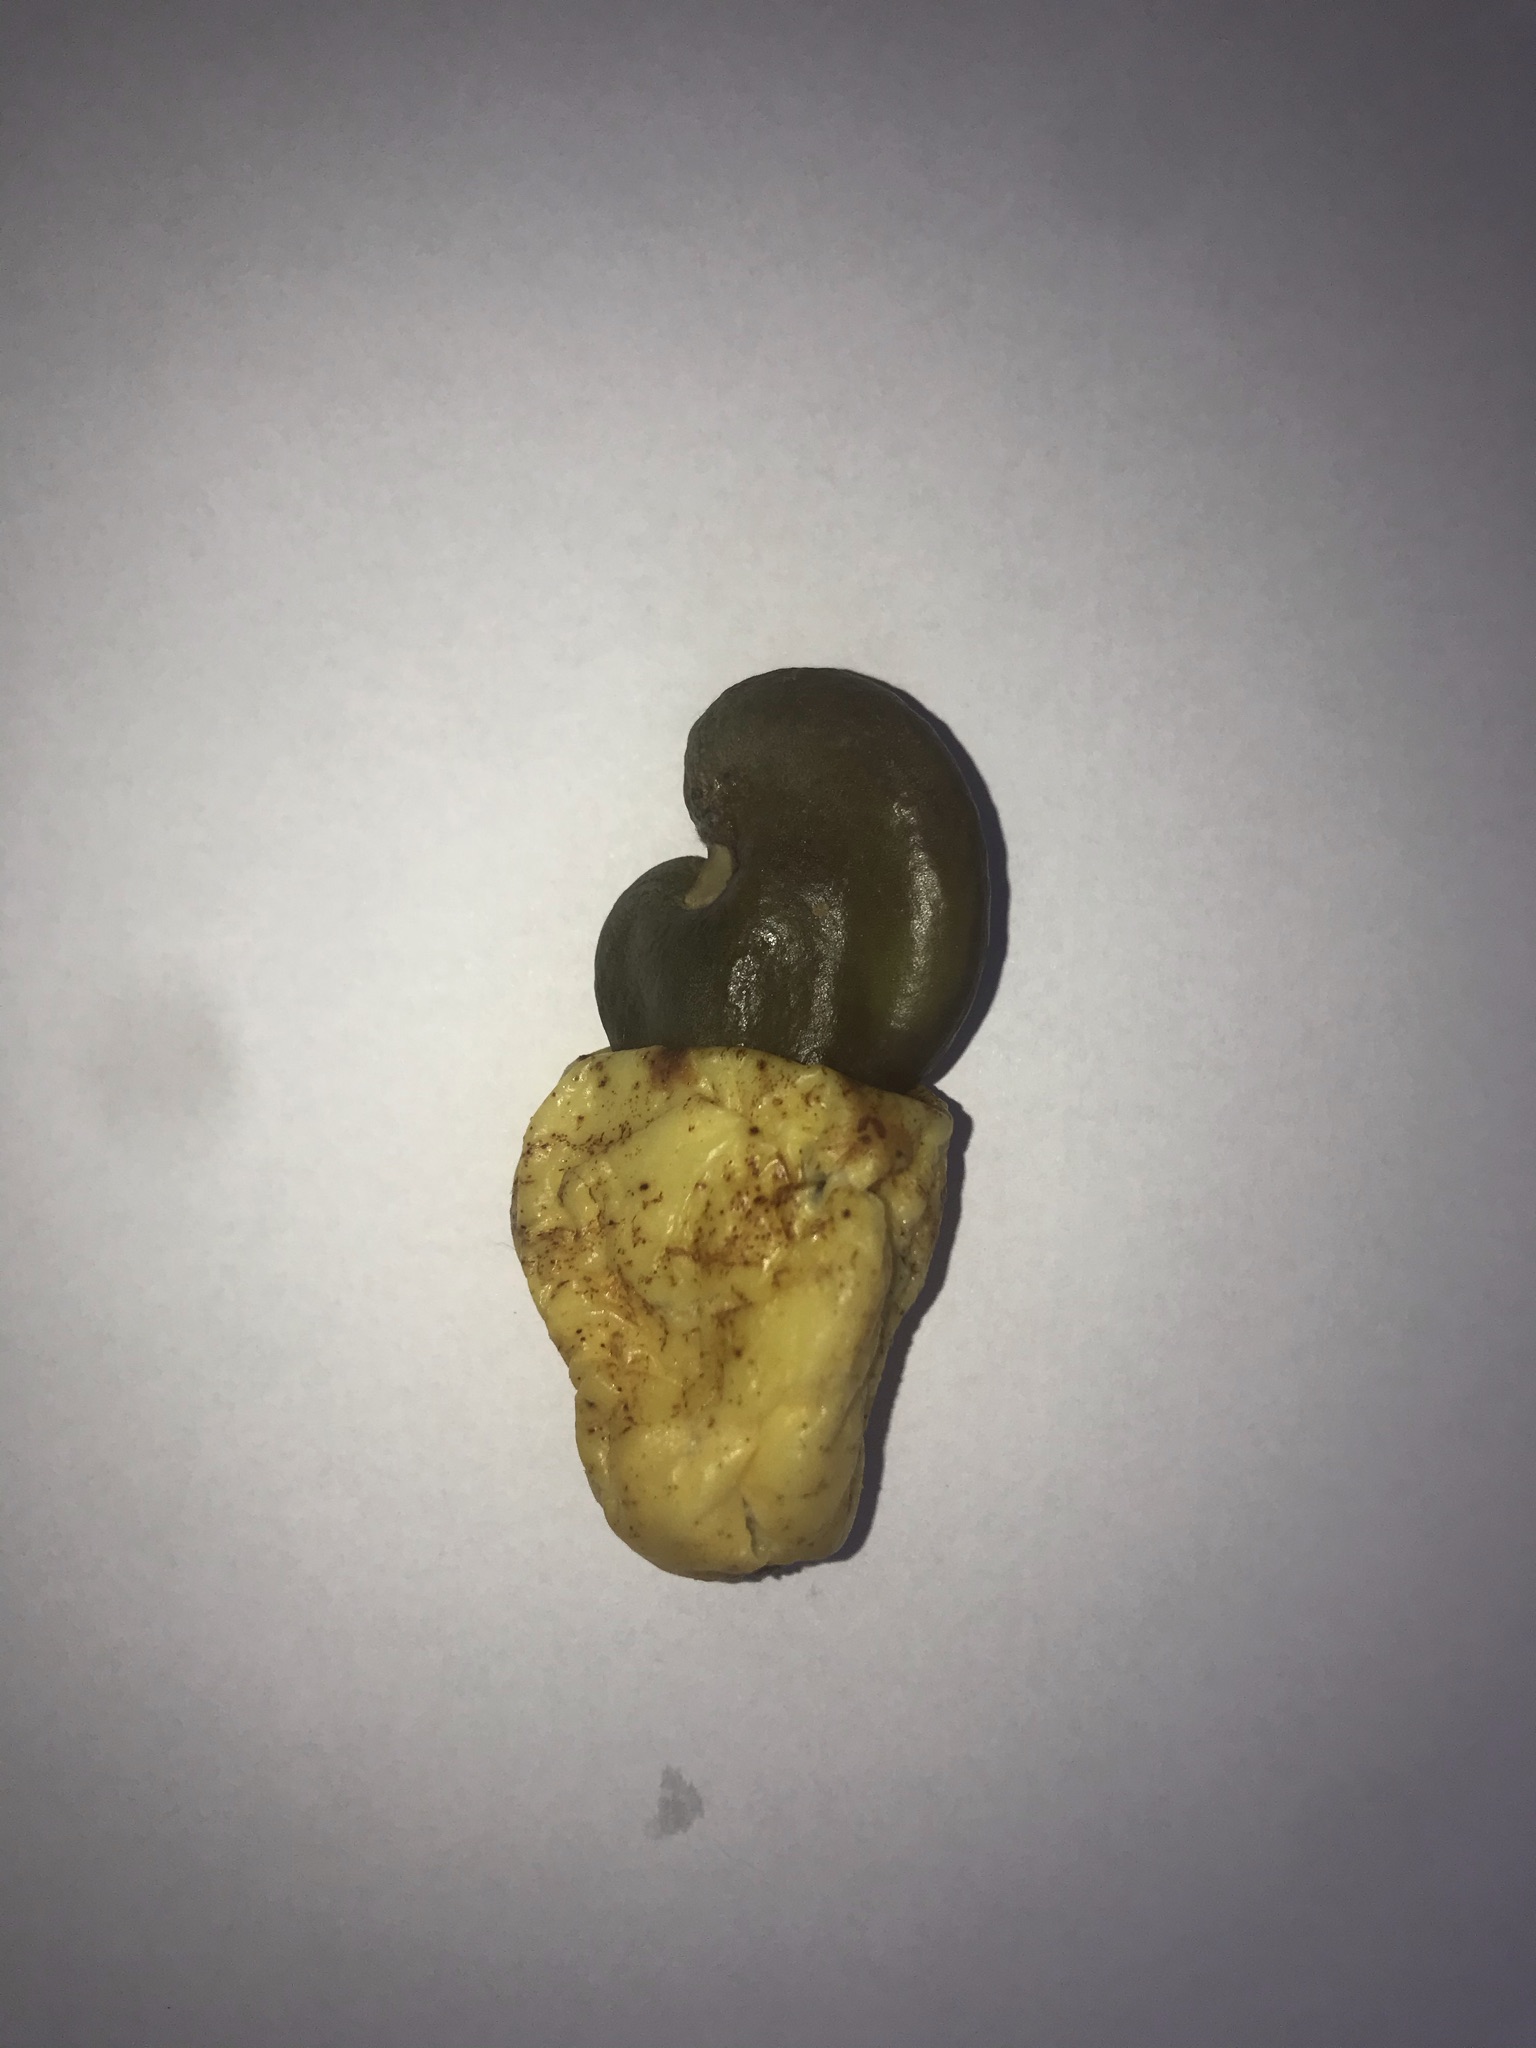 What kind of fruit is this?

caju amarelo
